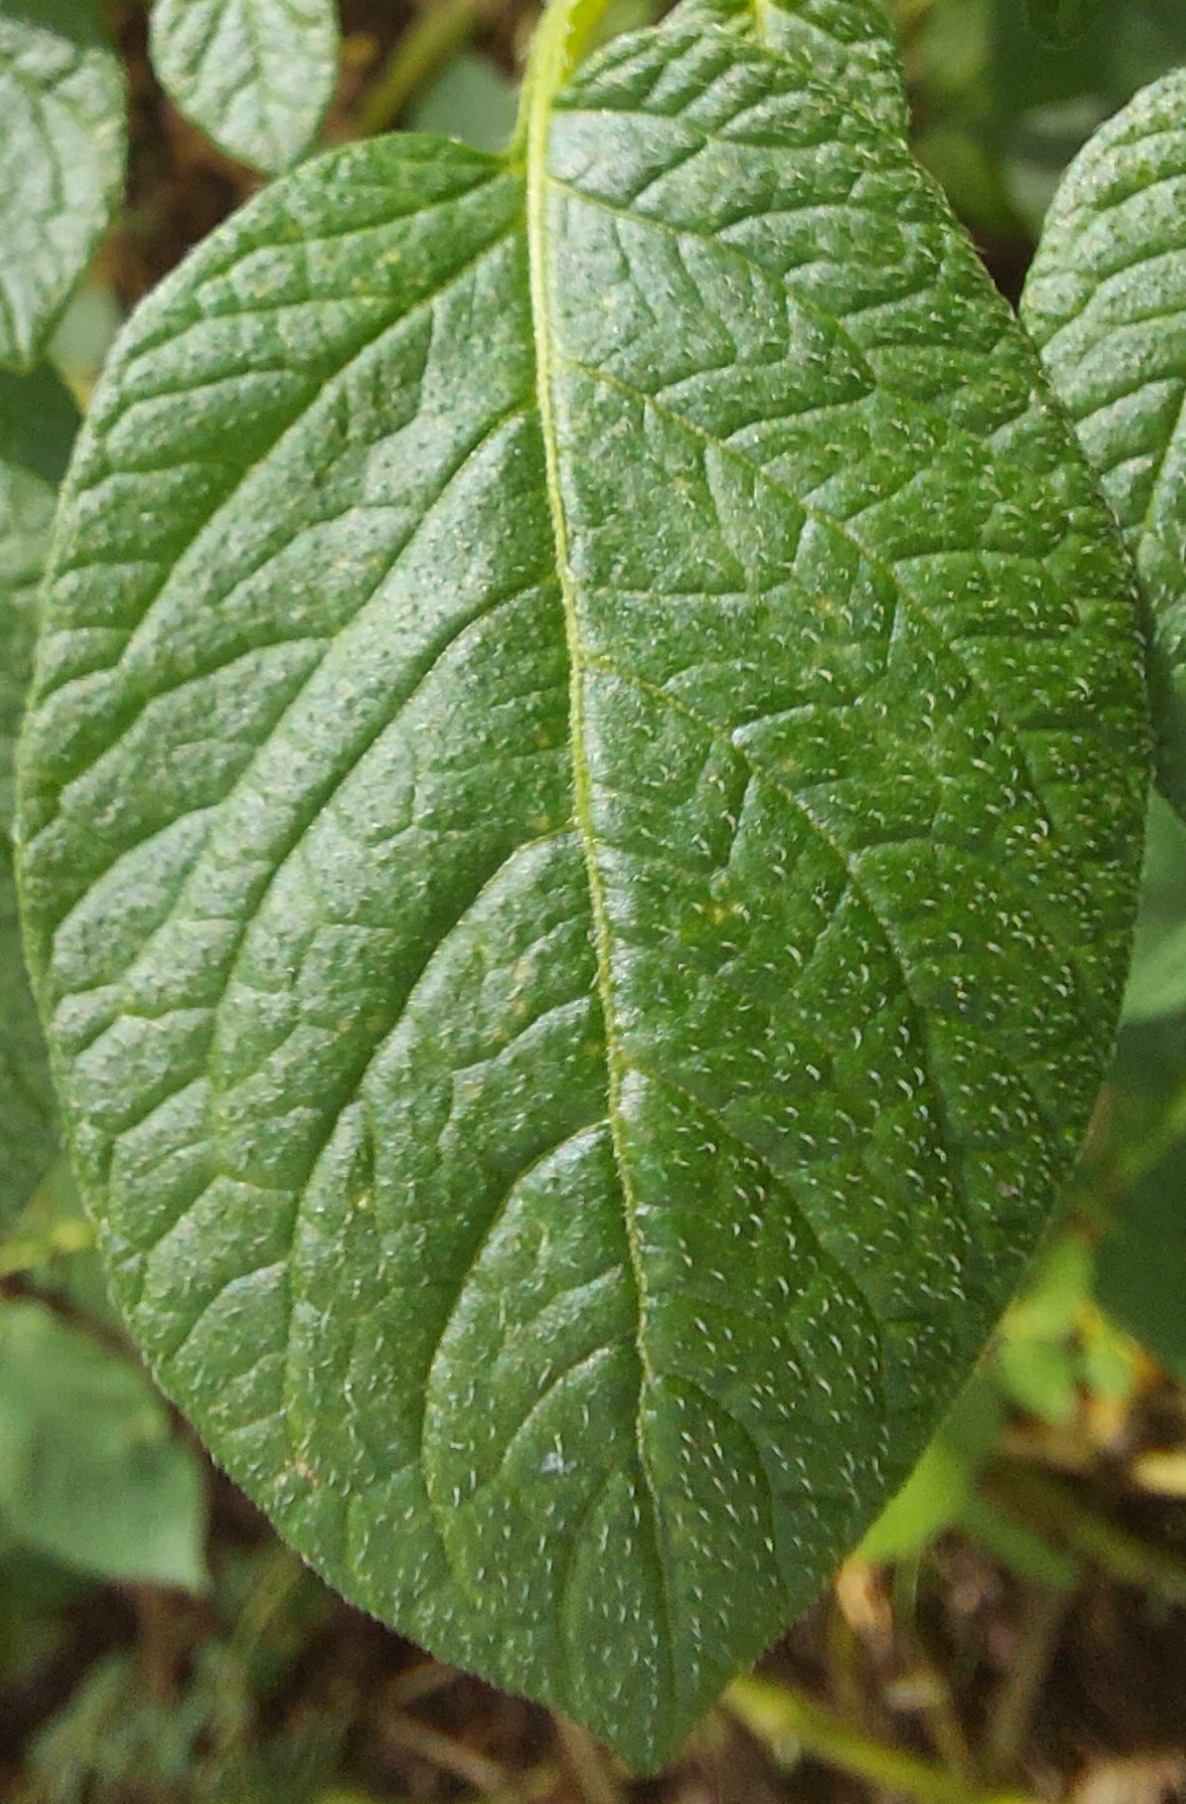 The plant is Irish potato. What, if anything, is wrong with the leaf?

healthy
